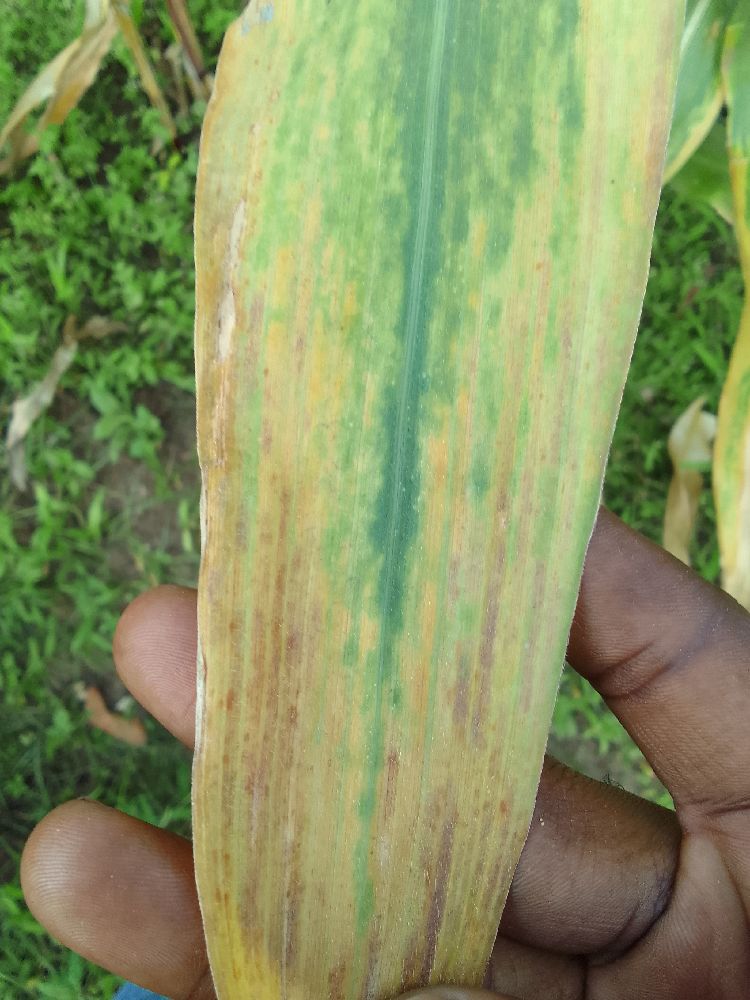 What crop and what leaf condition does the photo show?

maize, maize lethal necrosis
